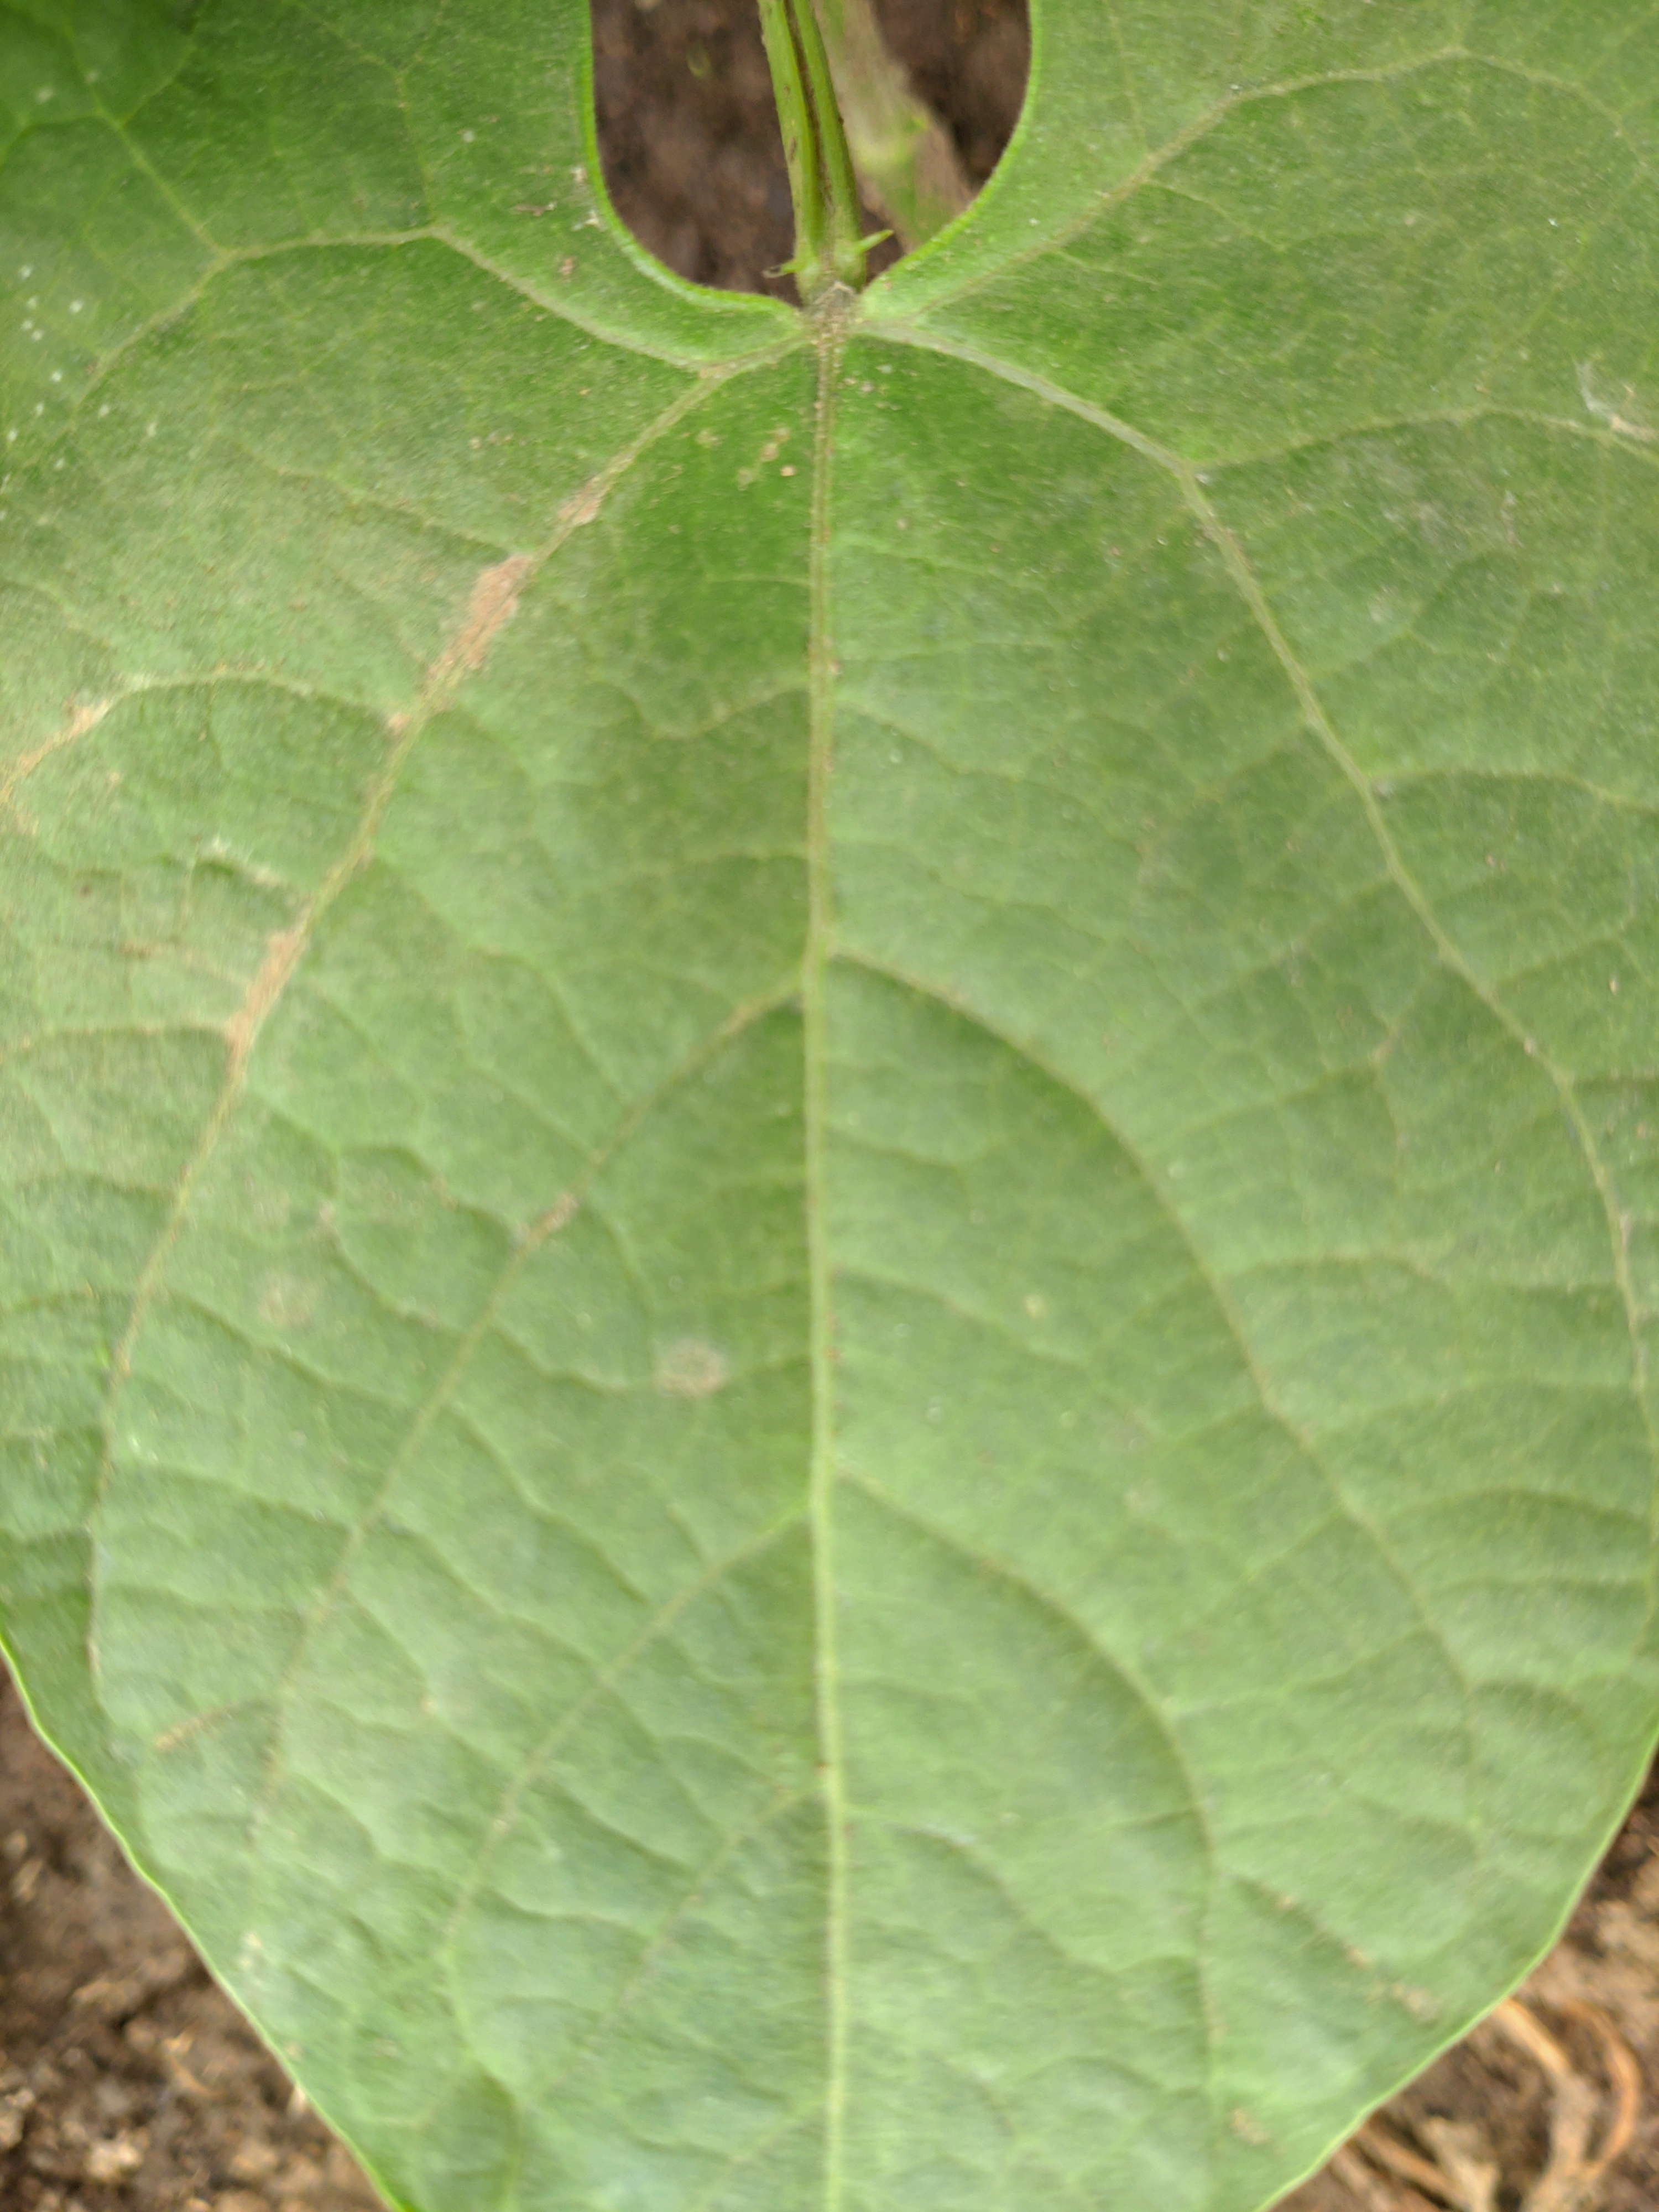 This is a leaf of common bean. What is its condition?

healthy
